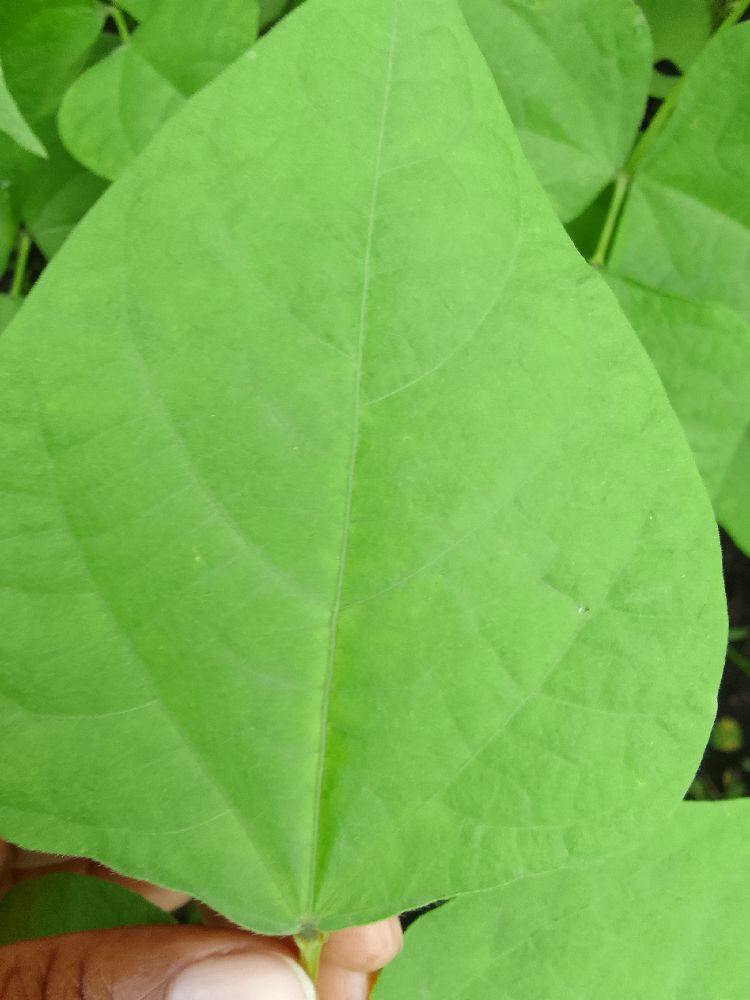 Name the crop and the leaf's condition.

common bean, healthy
